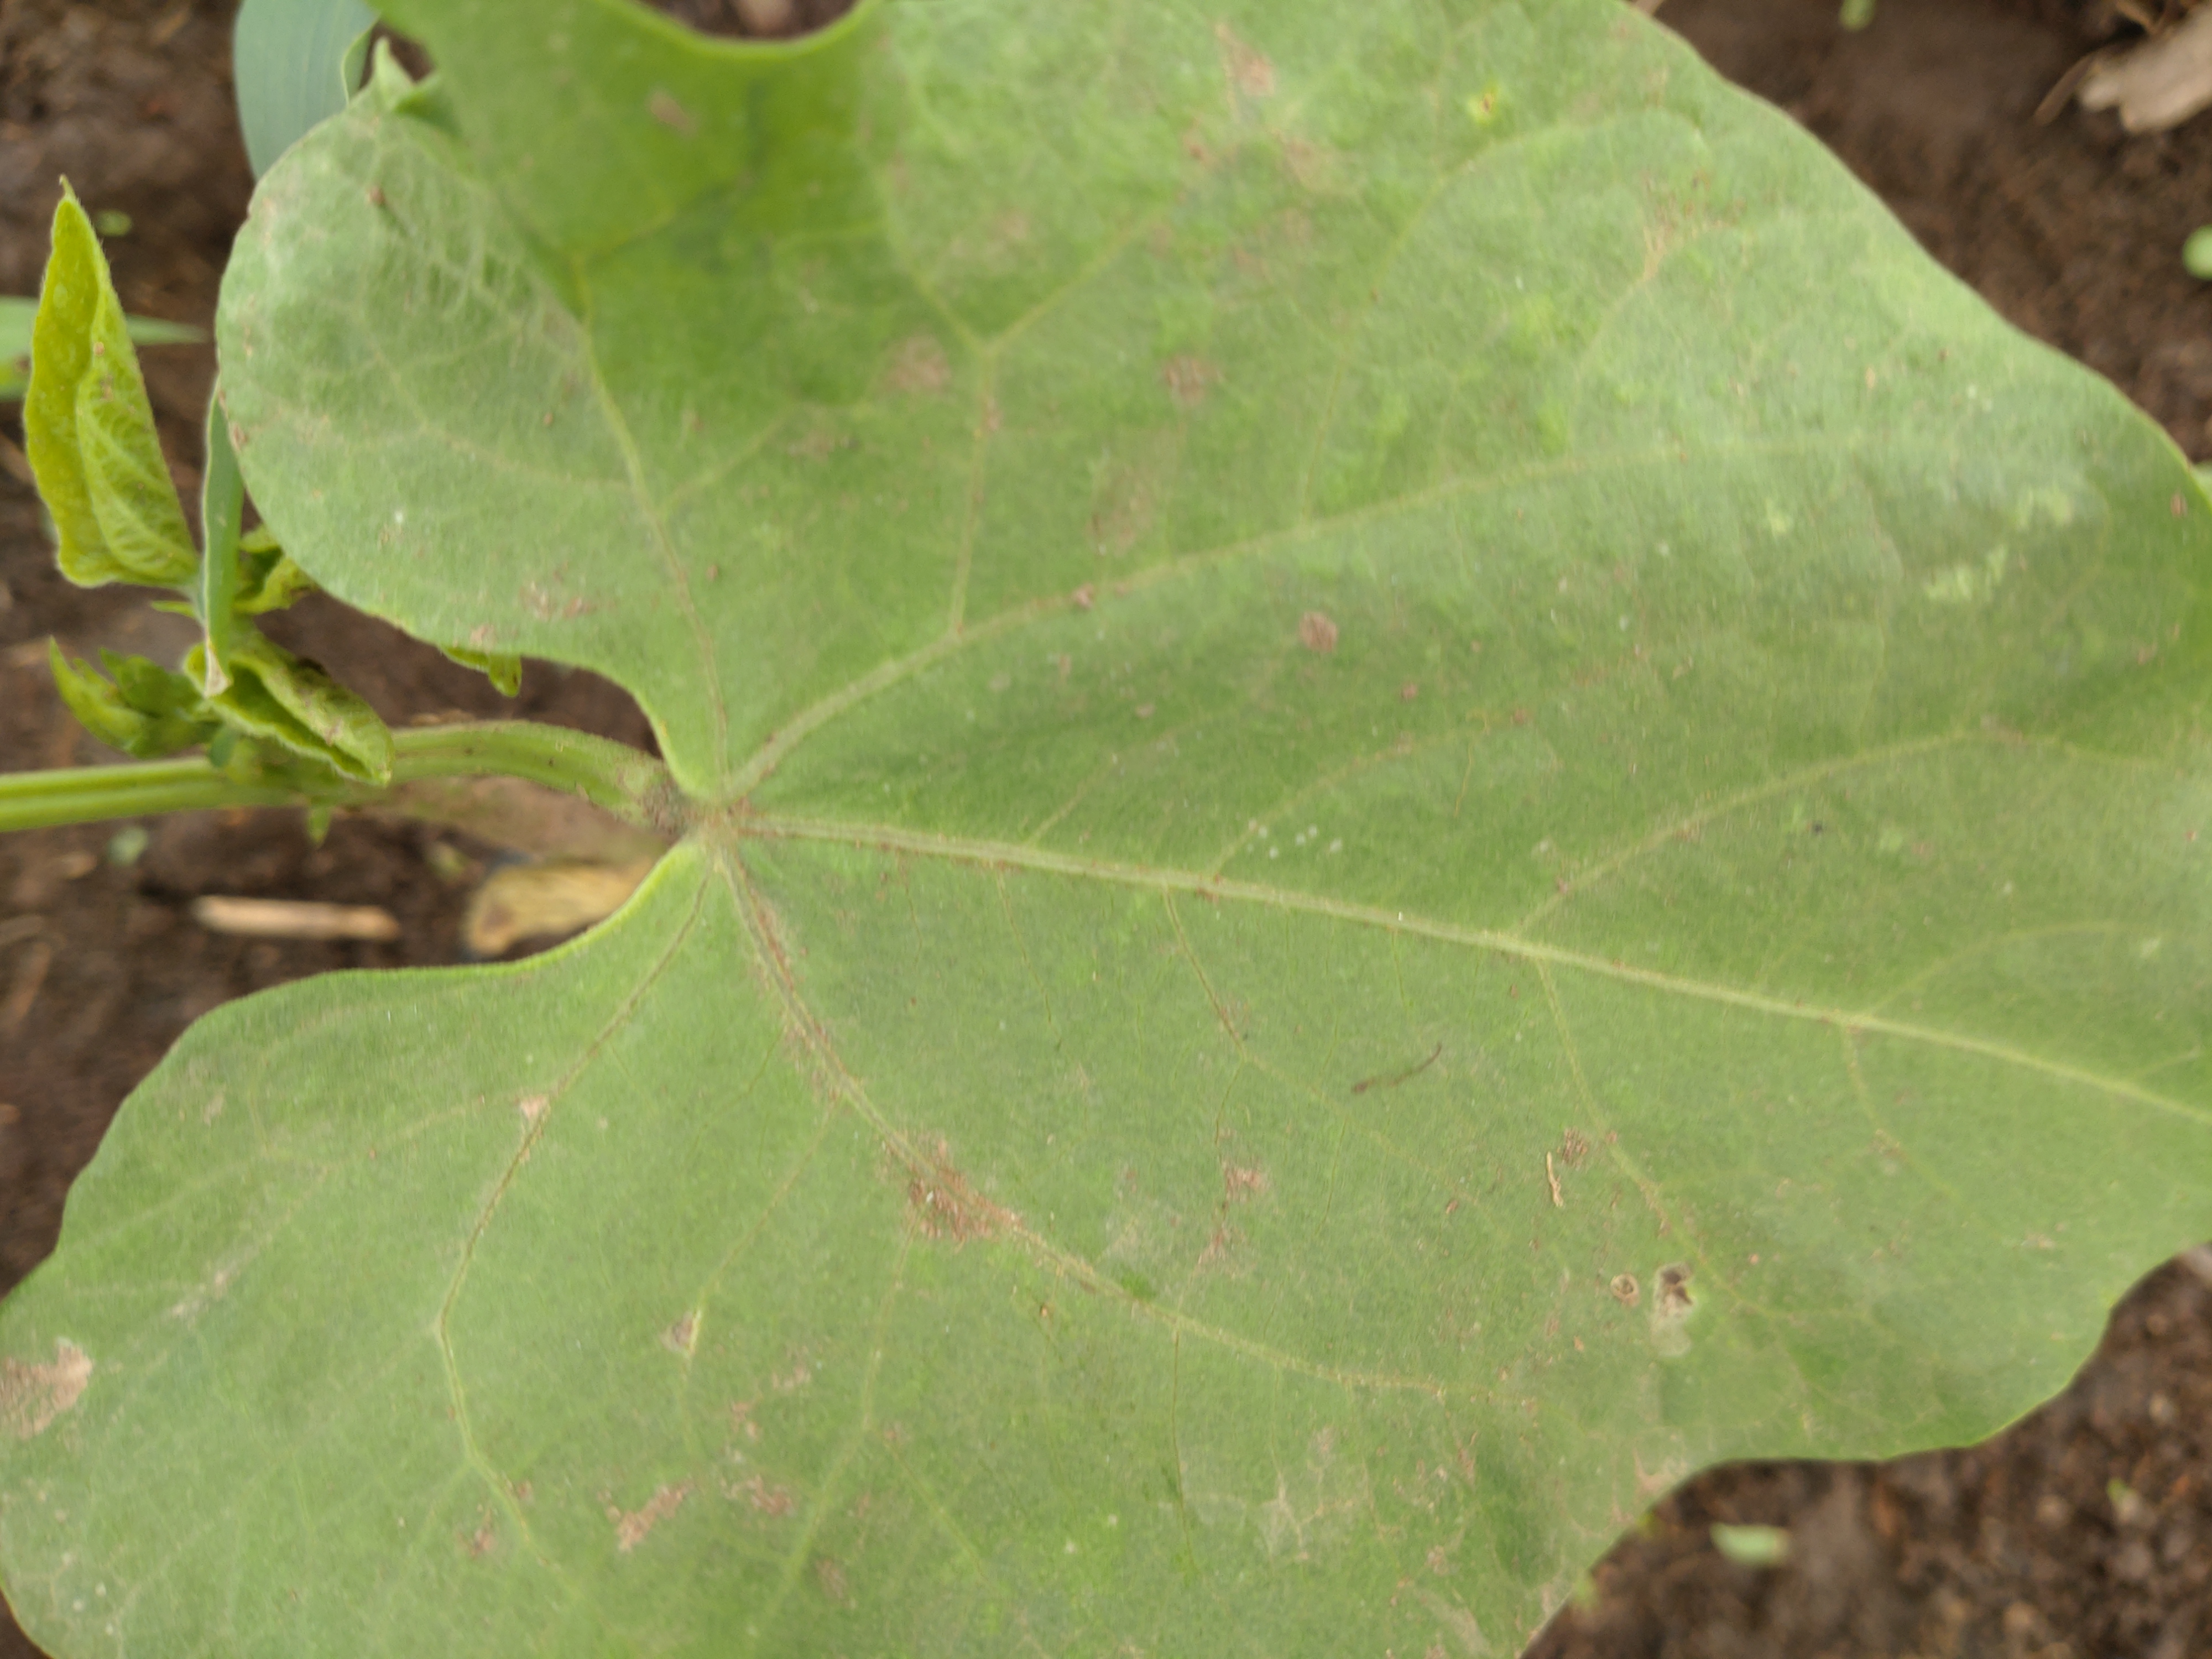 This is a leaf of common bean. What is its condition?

healthy
